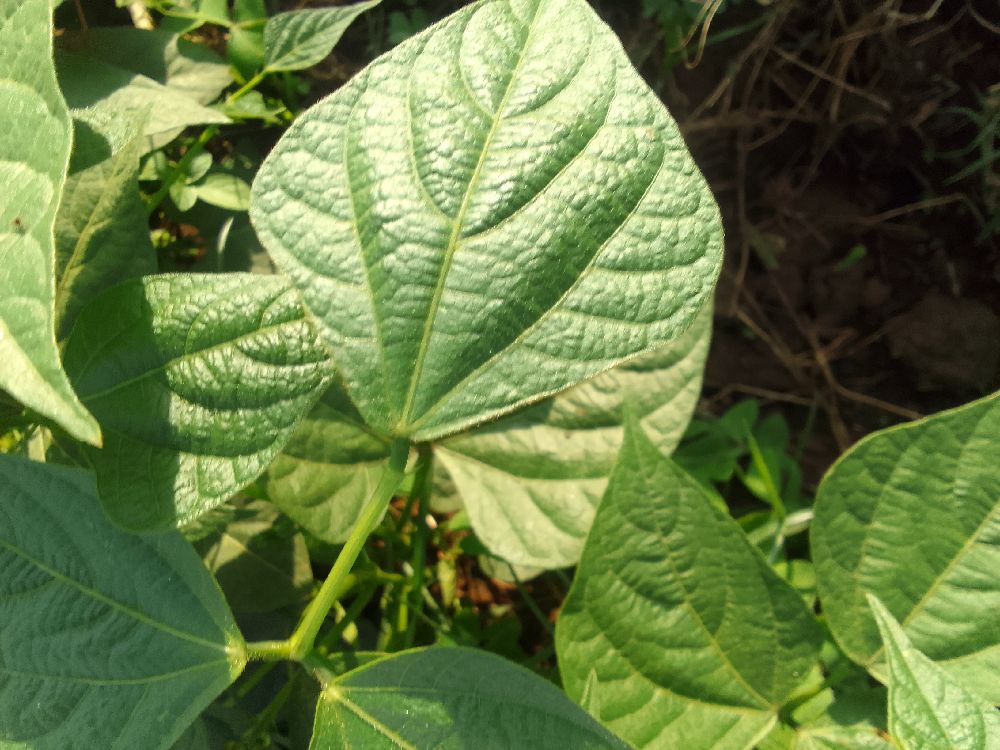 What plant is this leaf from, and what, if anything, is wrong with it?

common bean, healthy
